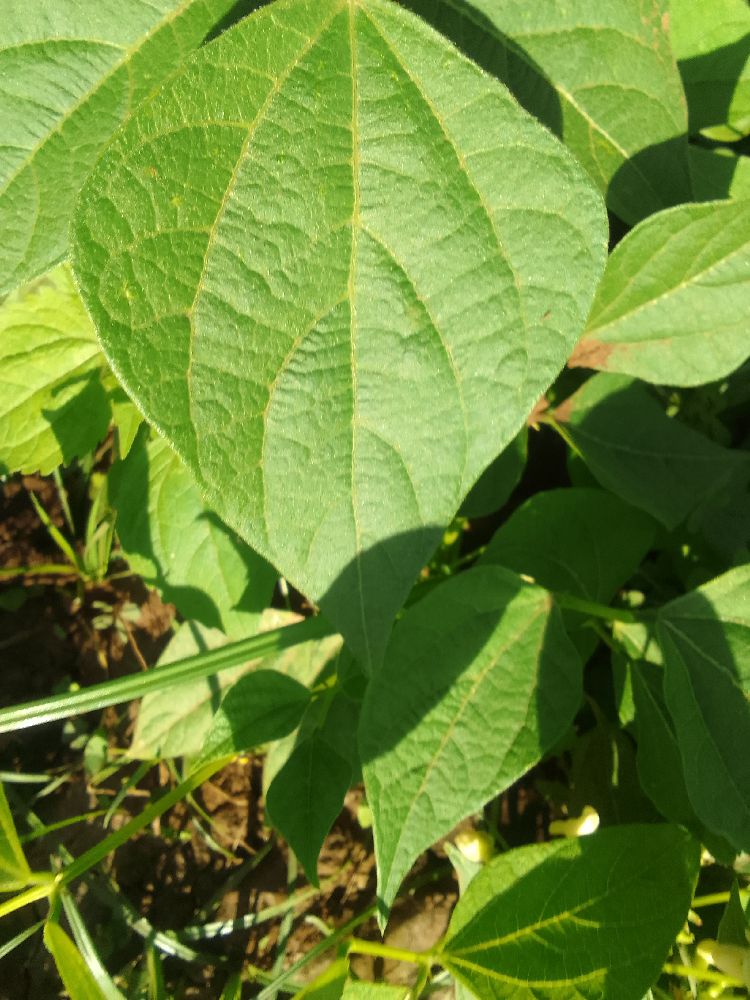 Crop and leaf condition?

common bean, healthy
